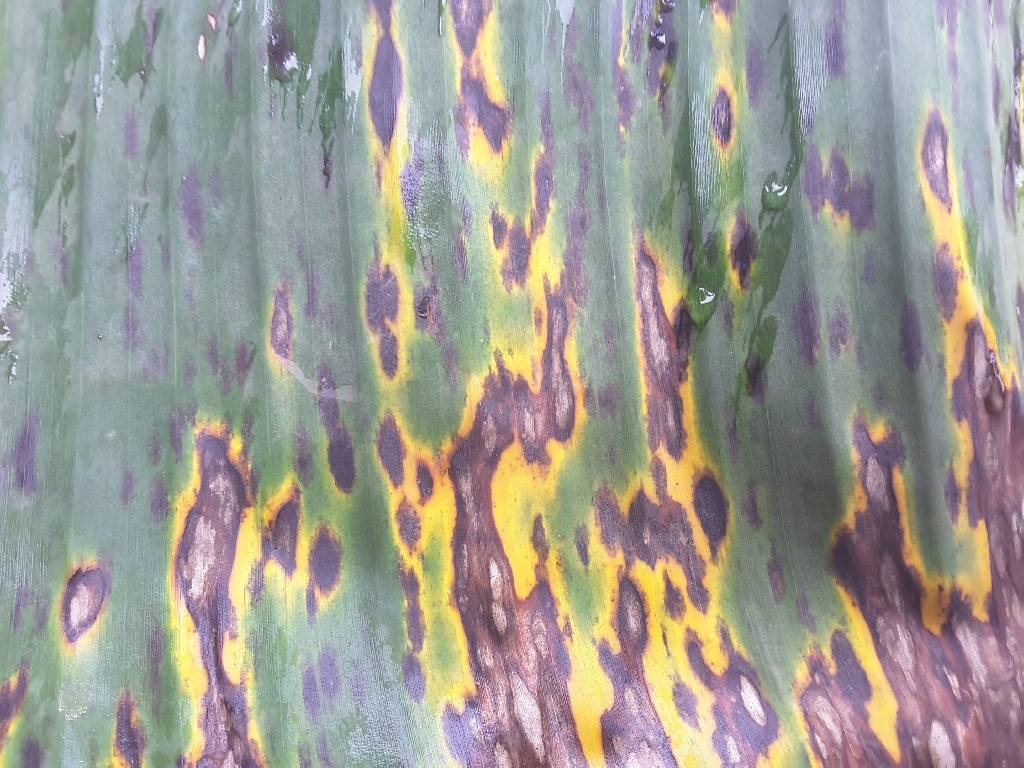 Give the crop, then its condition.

banana, black sigatoka
